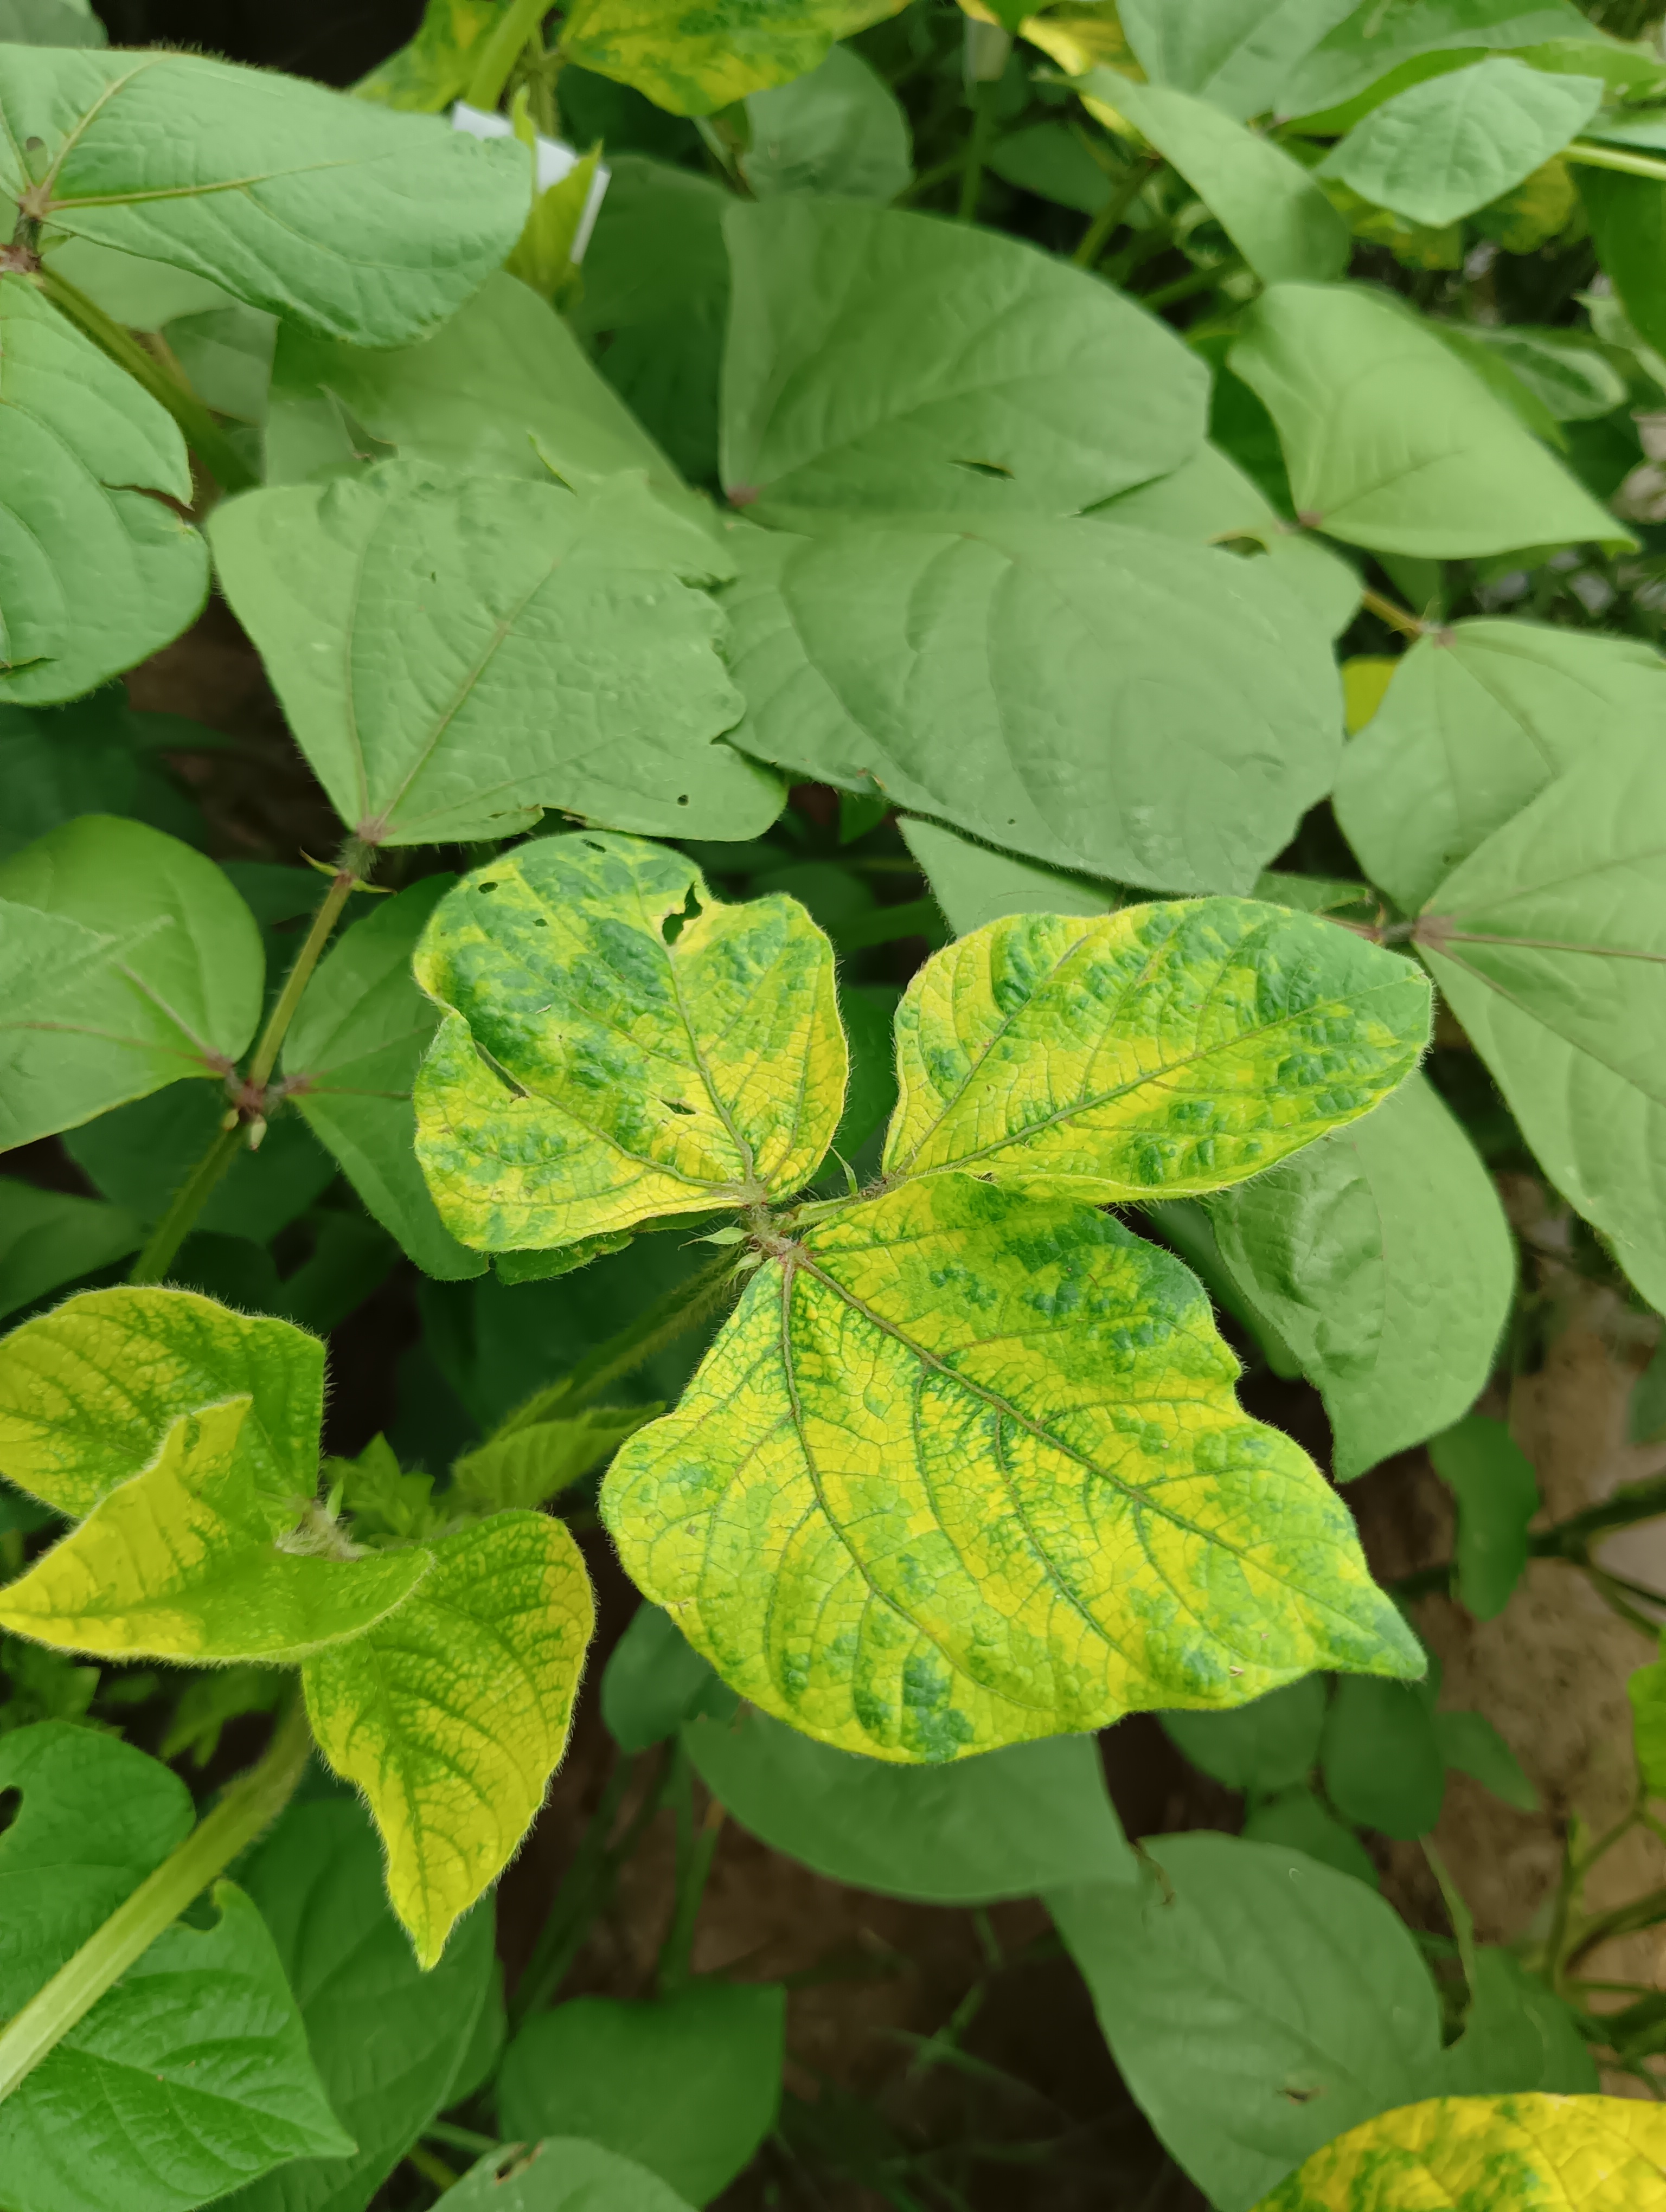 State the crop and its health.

mungbean, yellow mosaic
